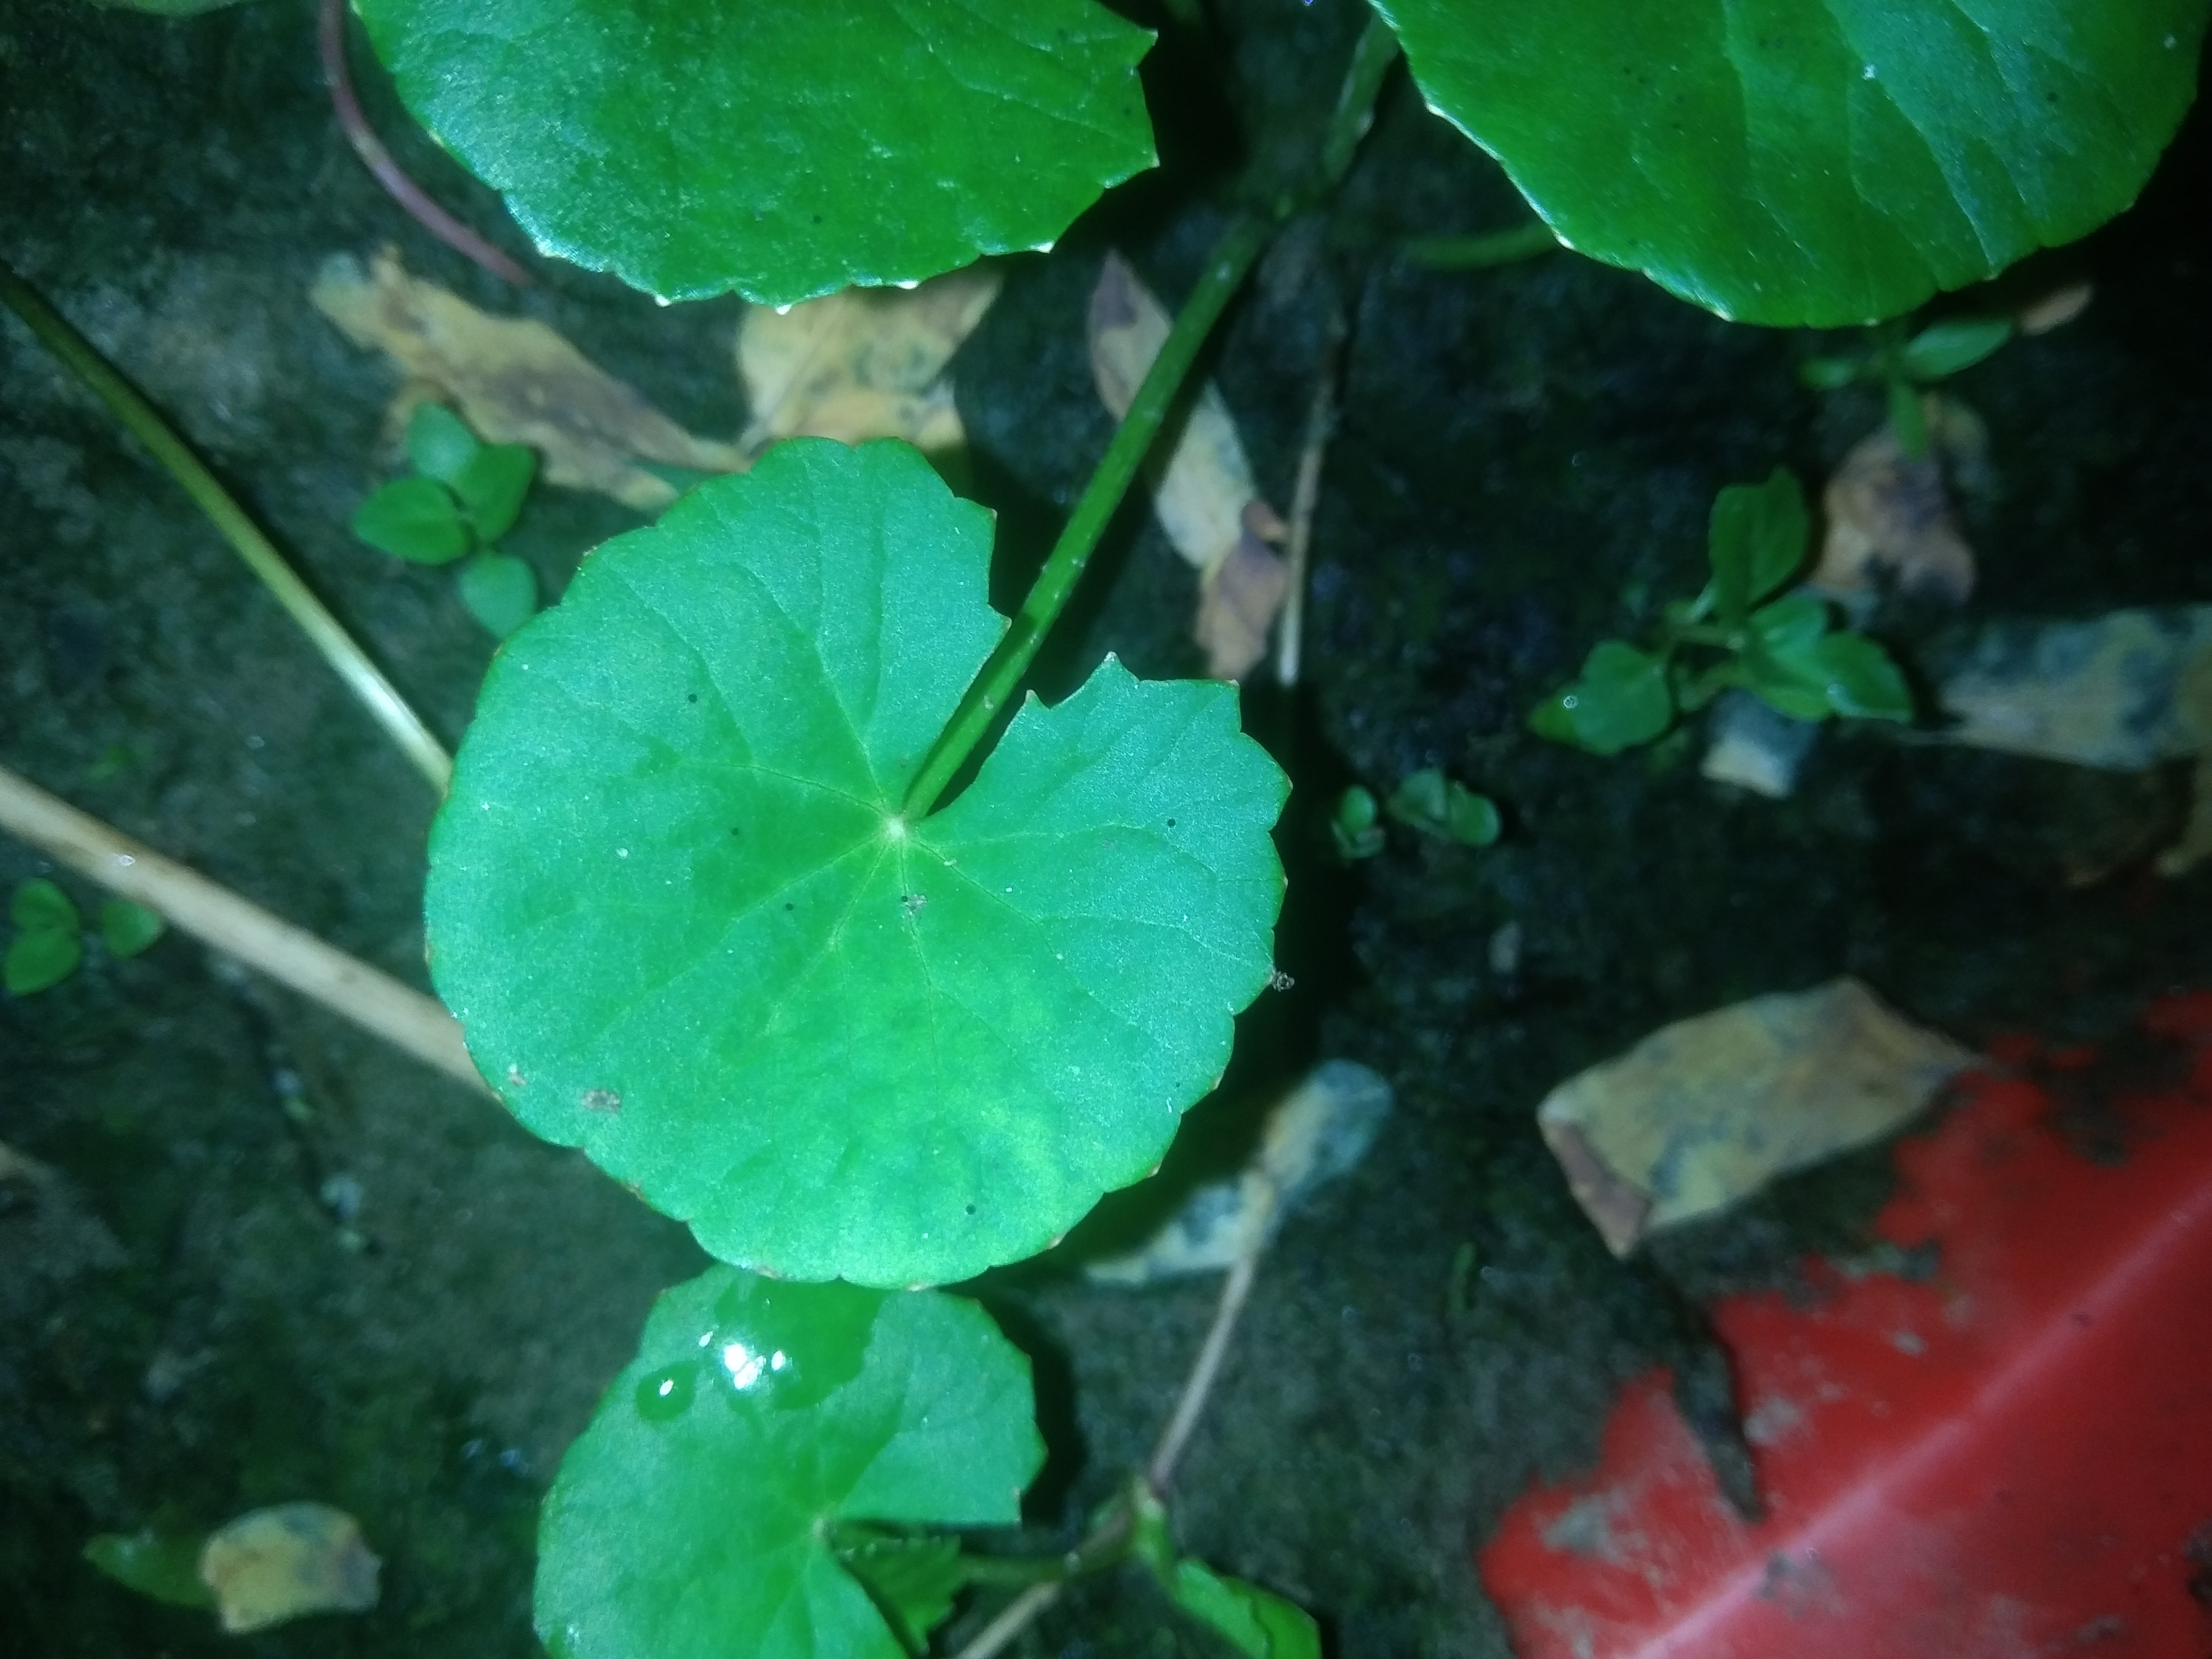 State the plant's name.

thankuni
